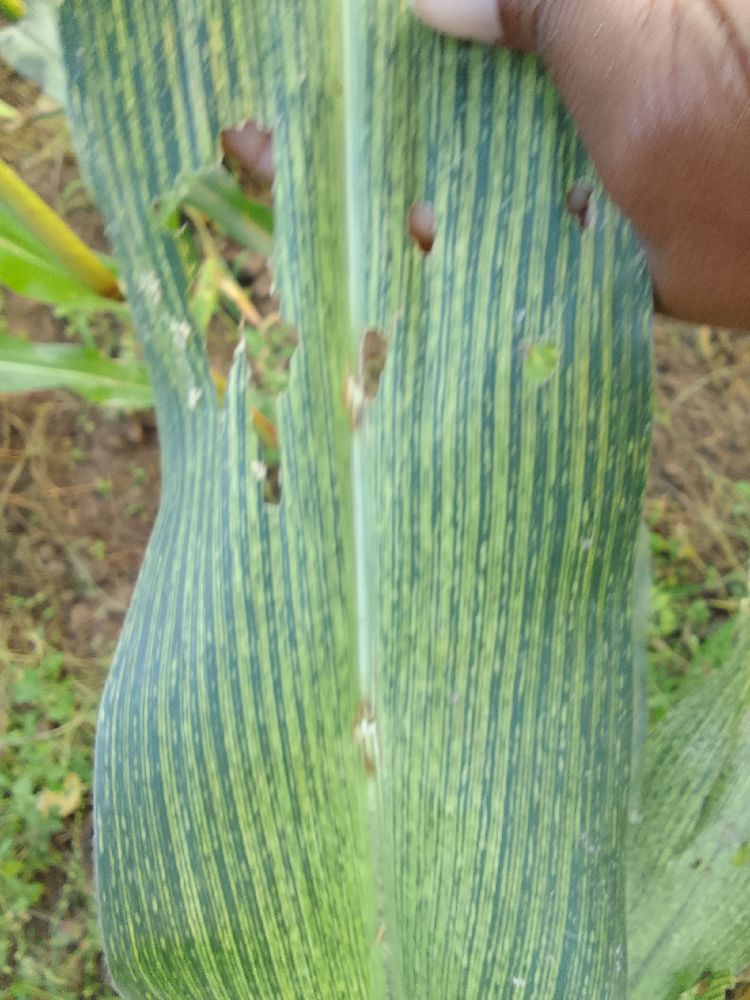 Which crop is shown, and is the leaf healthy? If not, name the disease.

maize, maize streak virus
